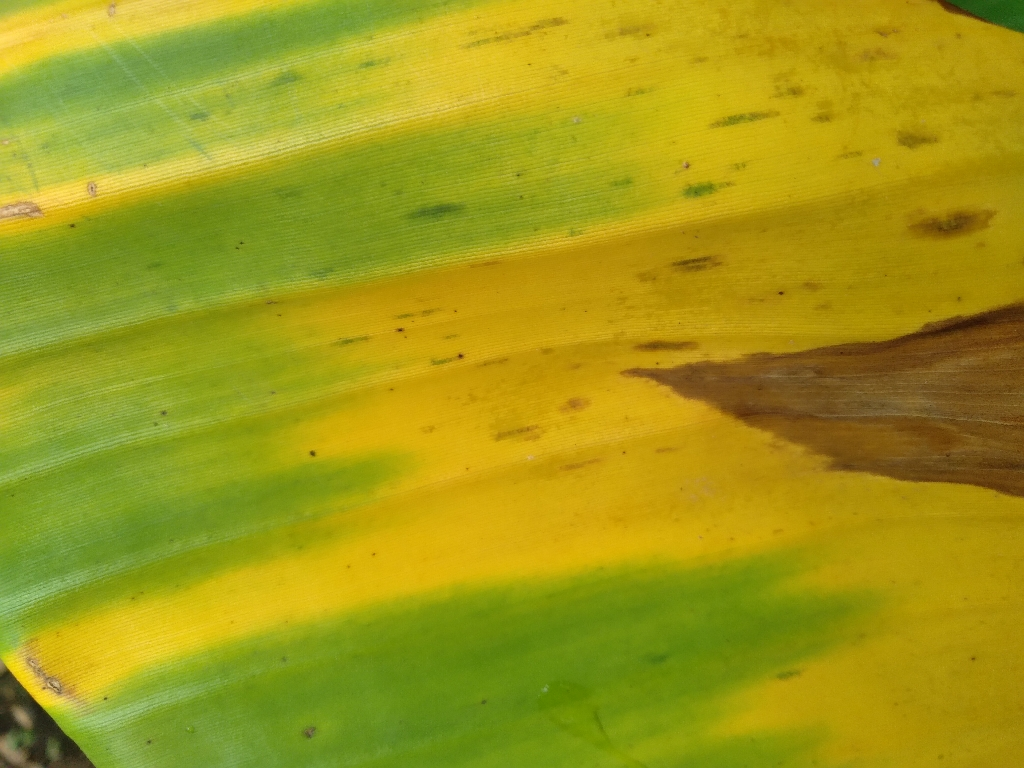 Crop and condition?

banana, black sigatoka
